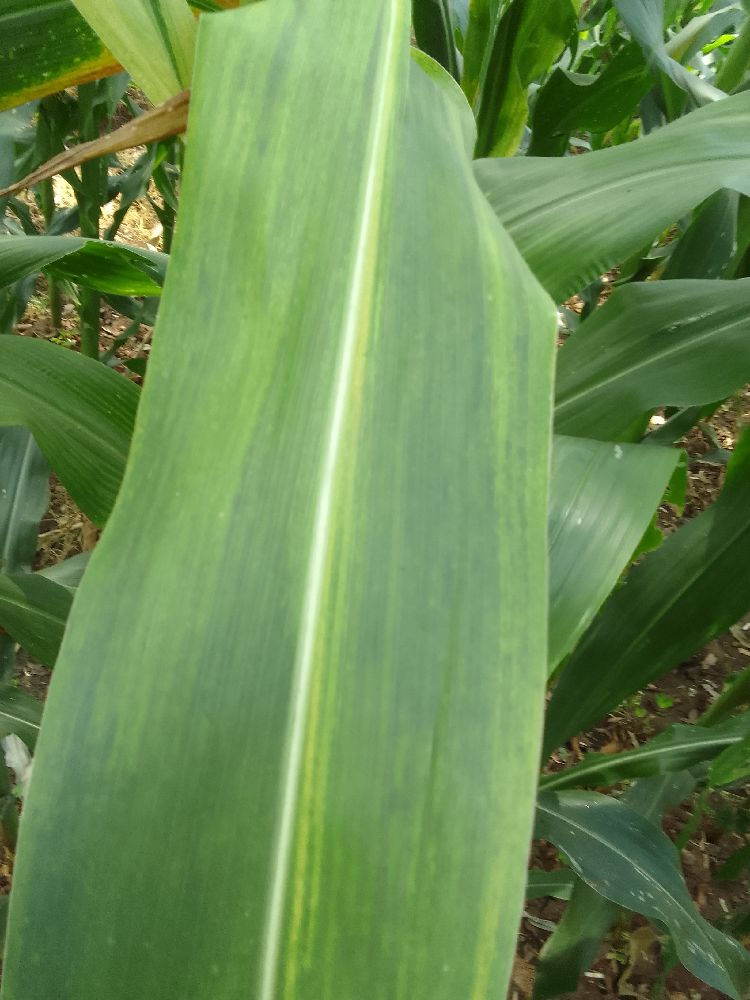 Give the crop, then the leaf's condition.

maize, maize lethal necrosis
